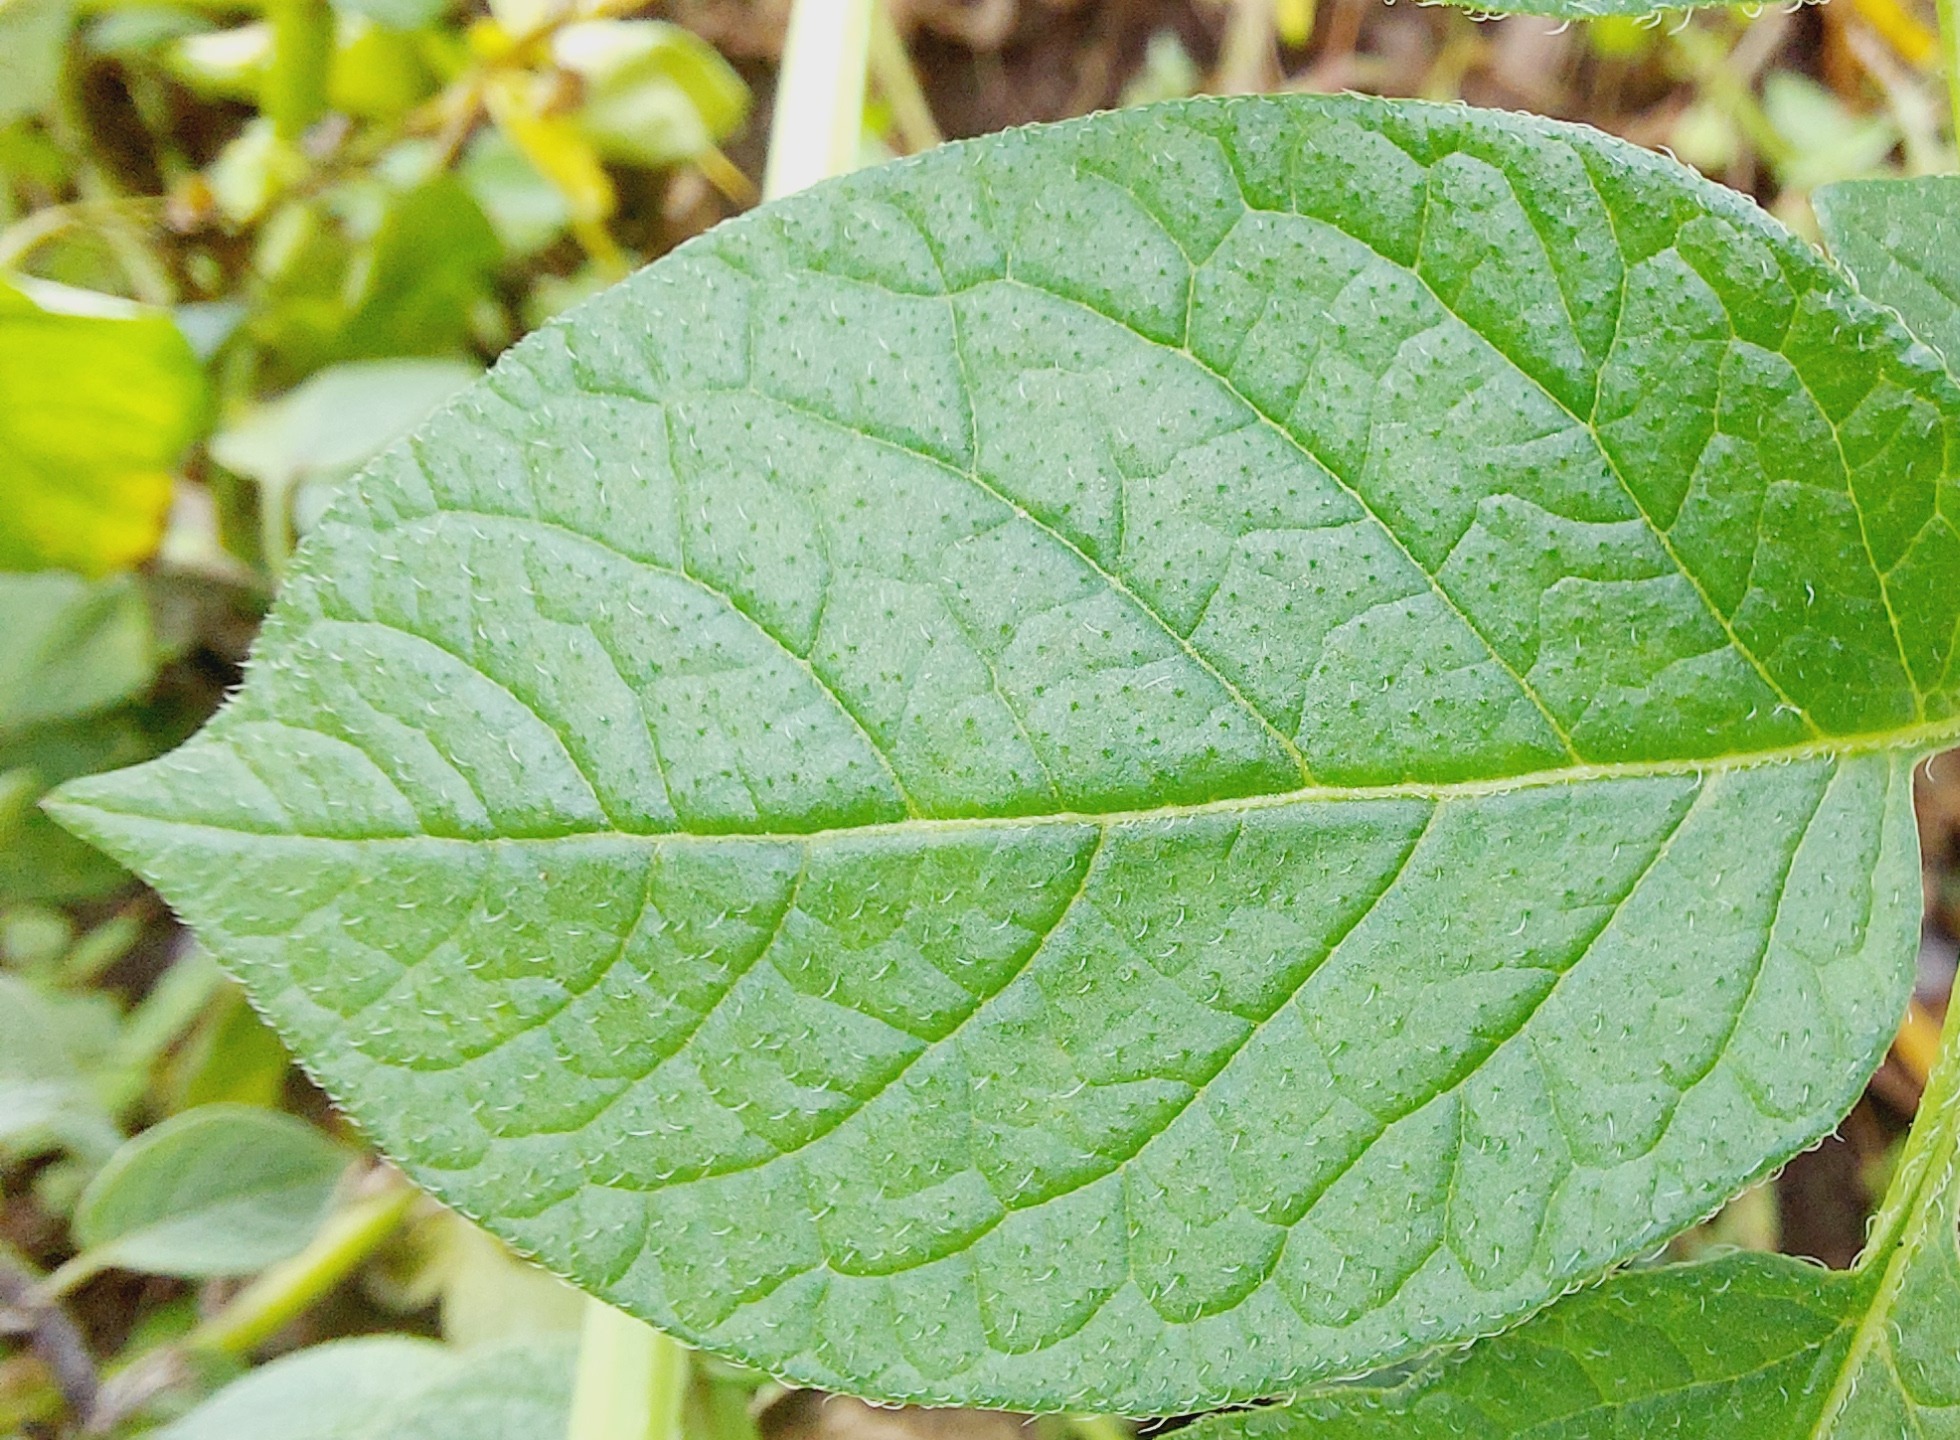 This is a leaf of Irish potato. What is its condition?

healthy
